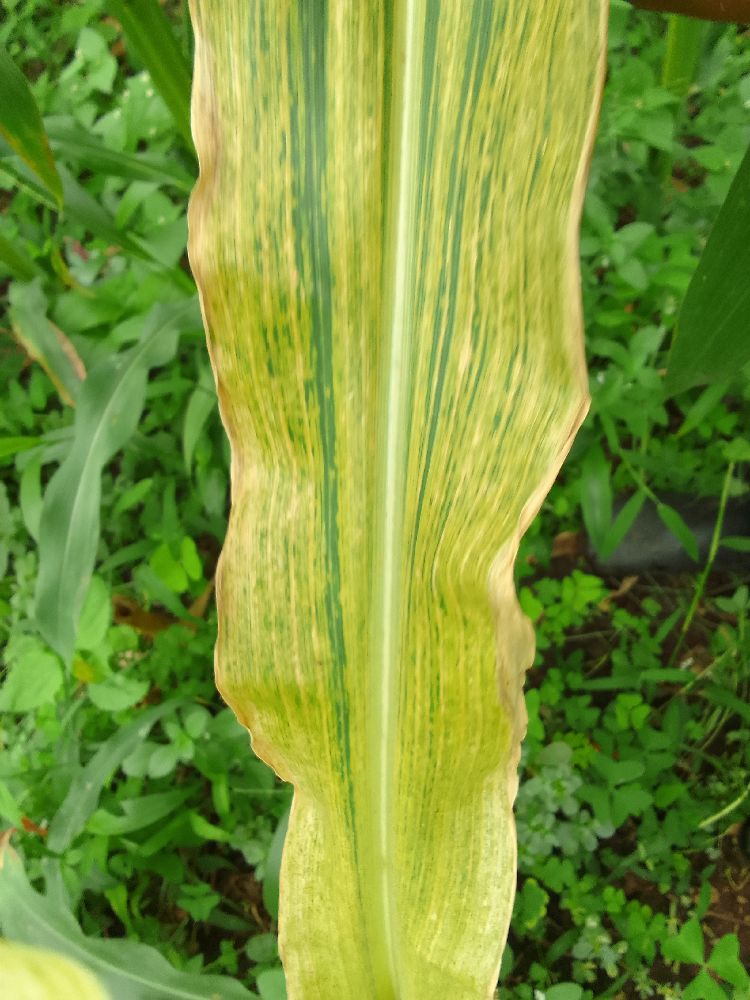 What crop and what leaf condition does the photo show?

maize, maize lethal necrosis
